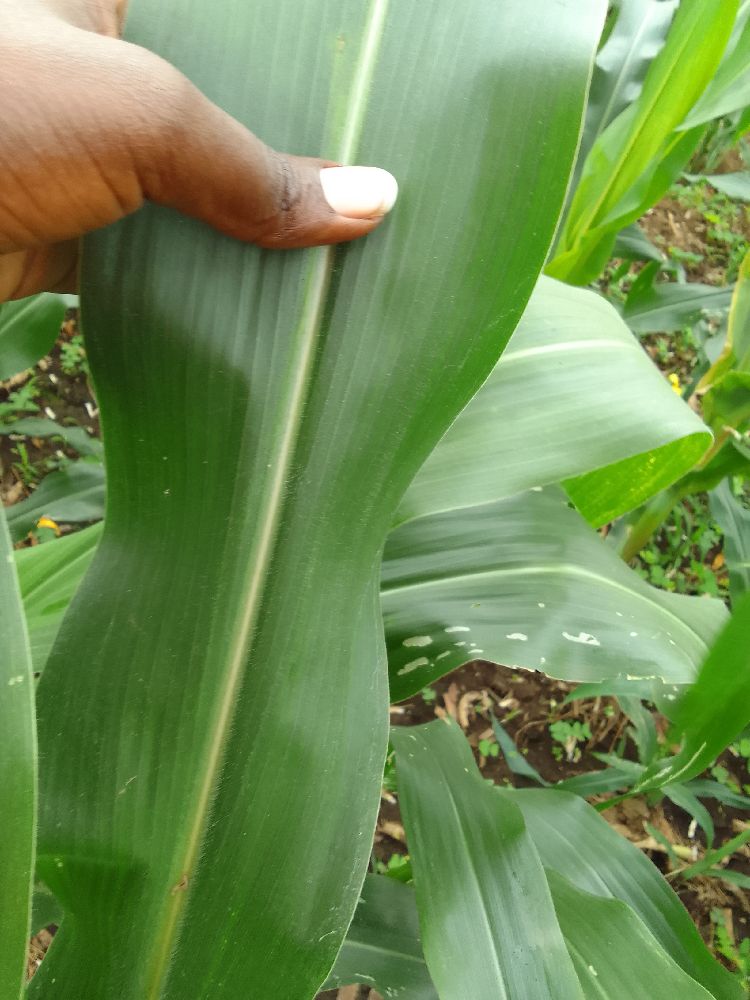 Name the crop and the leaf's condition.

maize, healthy
